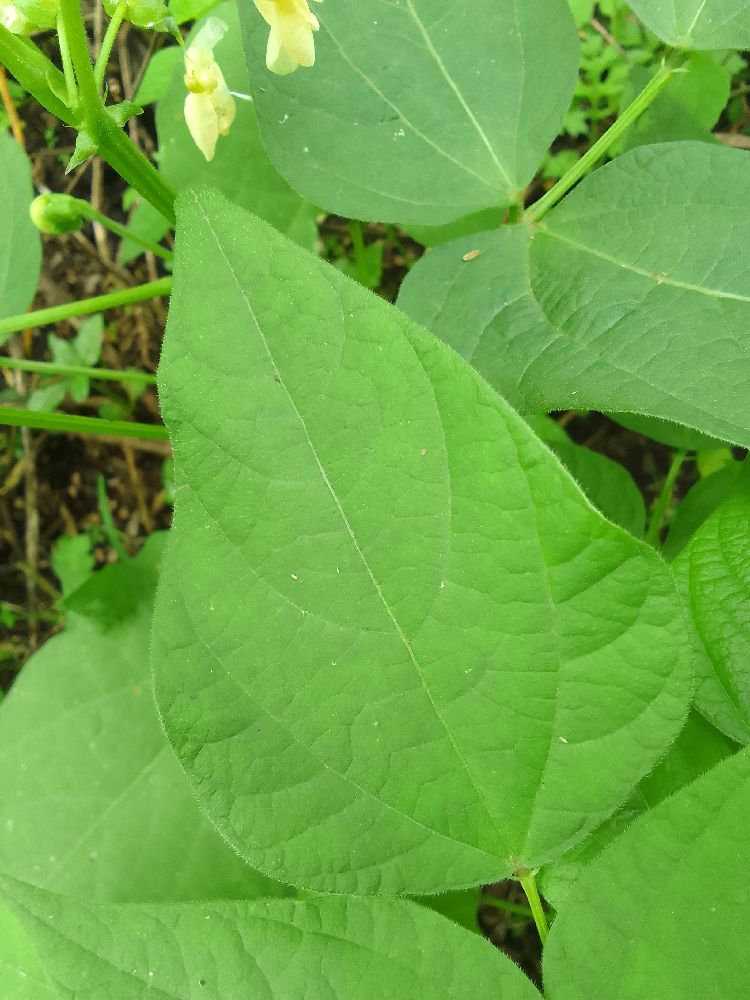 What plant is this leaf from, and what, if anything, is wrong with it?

common bean, healthy
